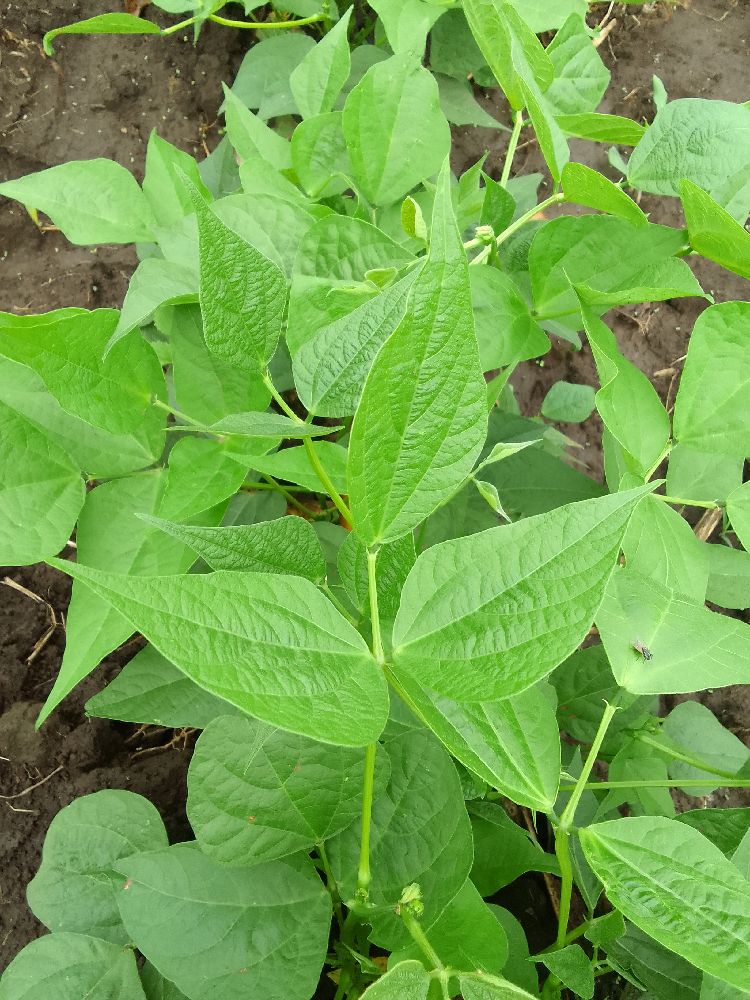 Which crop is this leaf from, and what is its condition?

common bean, healthy
